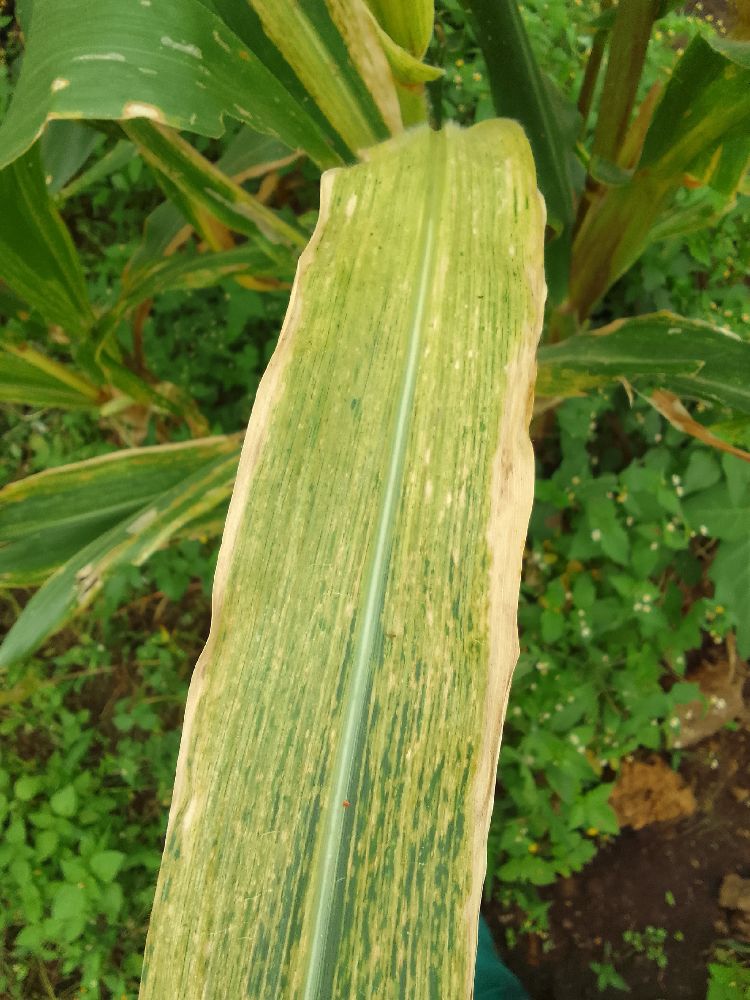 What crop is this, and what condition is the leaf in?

maize, maize lethal necrosis
